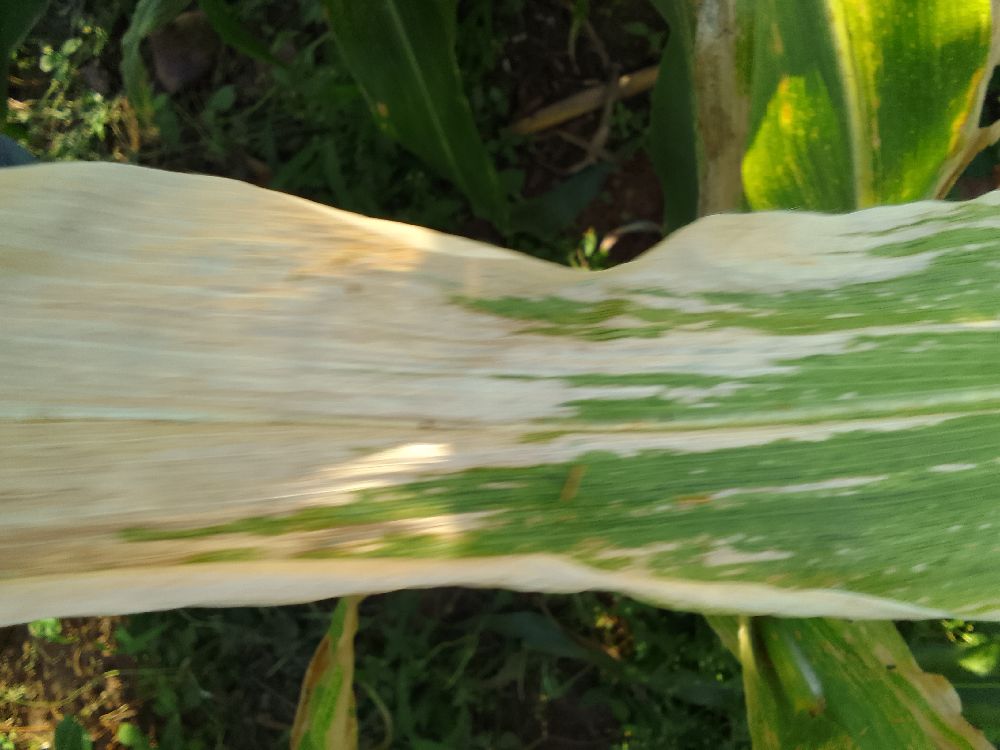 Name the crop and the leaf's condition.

maize, maize lethal necrosis
